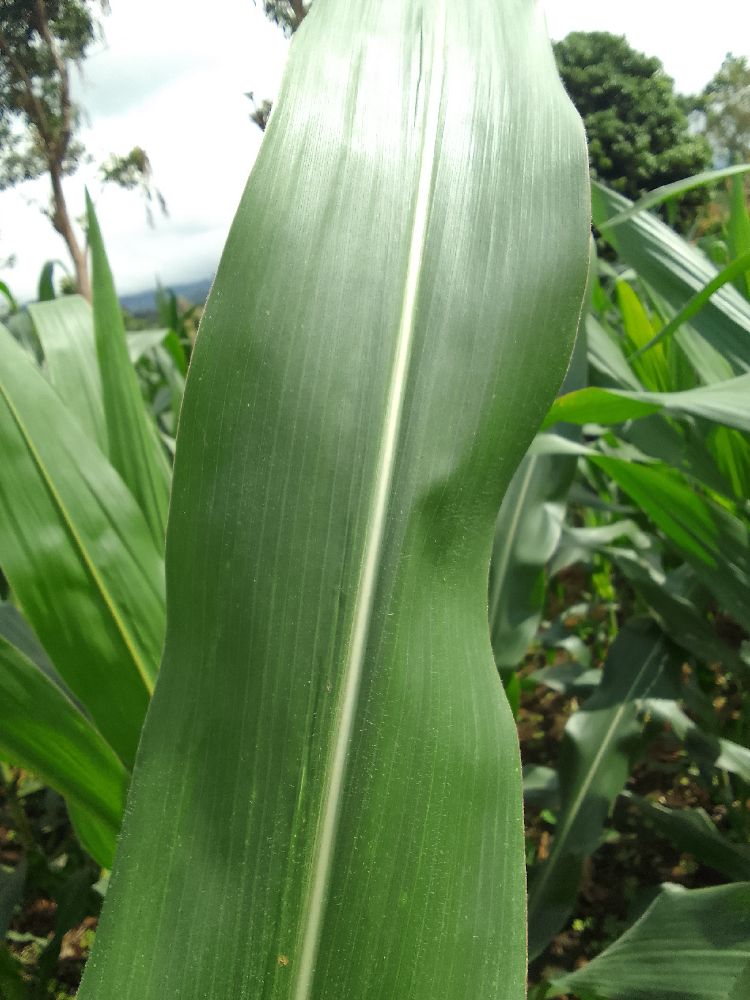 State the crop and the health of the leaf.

maize, healthy
